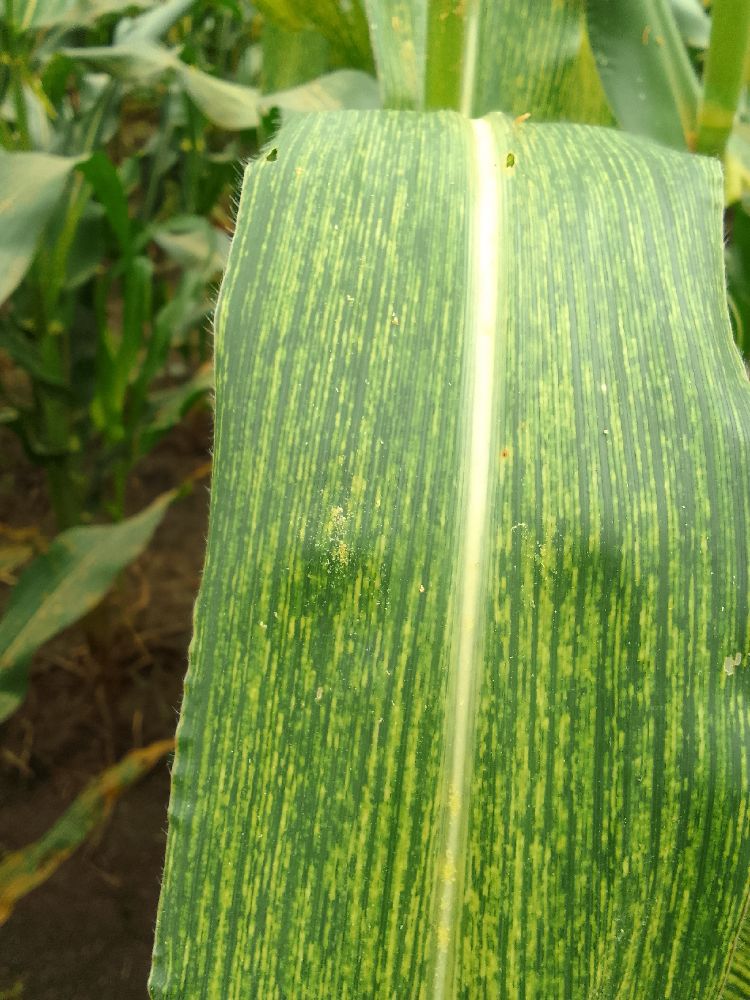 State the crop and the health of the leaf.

maize, maize streak virus
